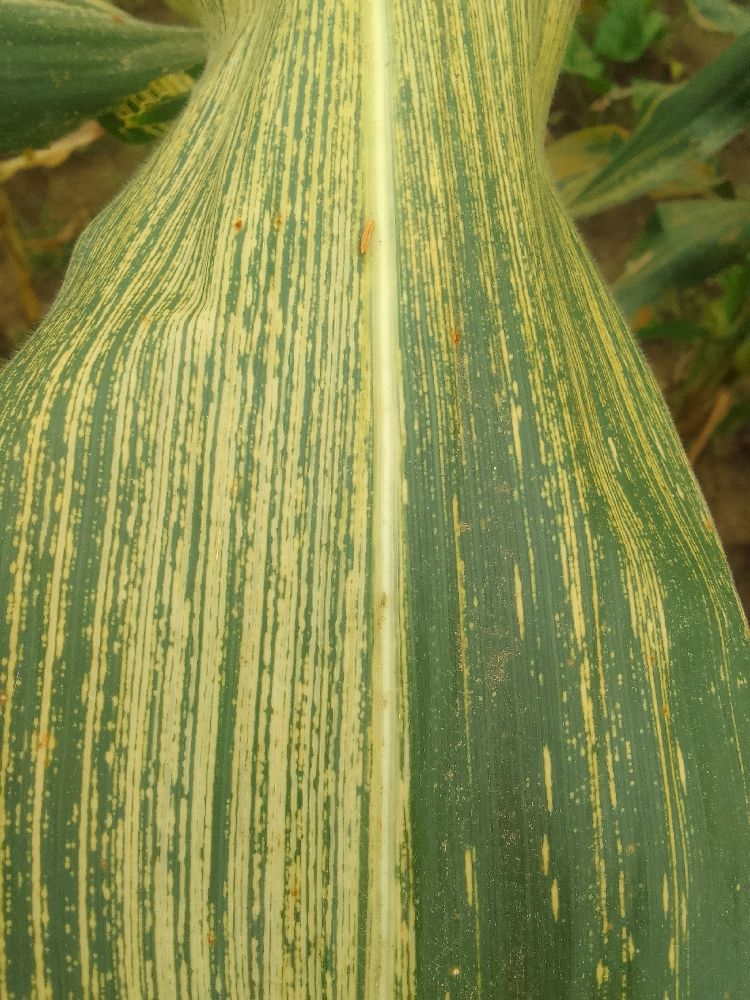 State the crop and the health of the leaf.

maize, maize streak virus
